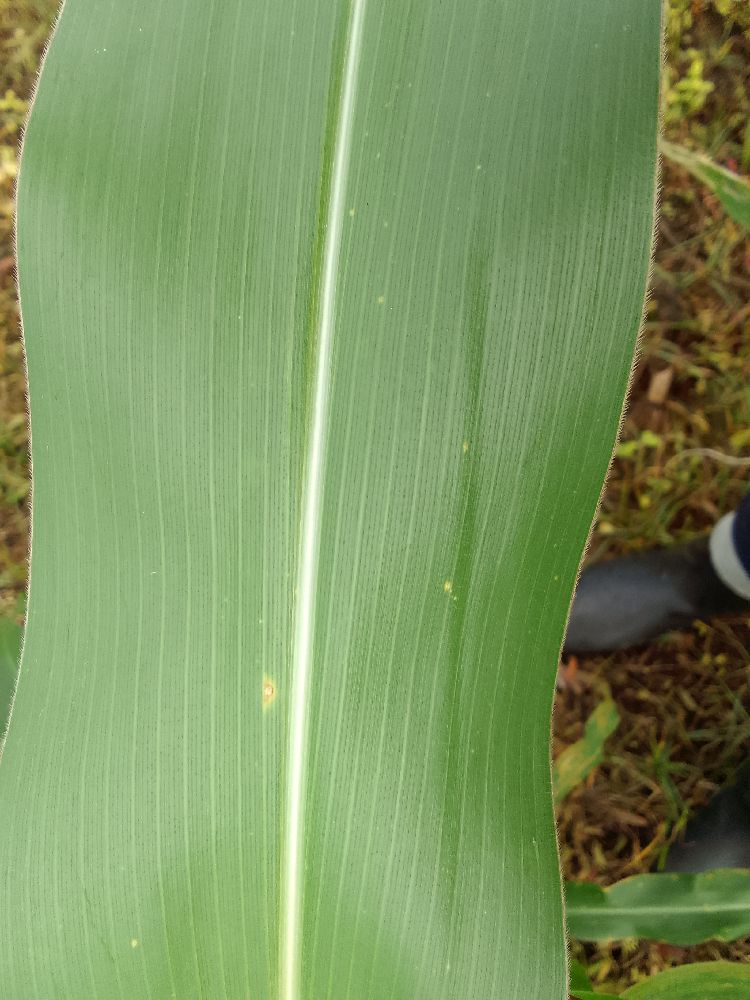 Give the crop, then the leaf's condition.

maize, healthy
